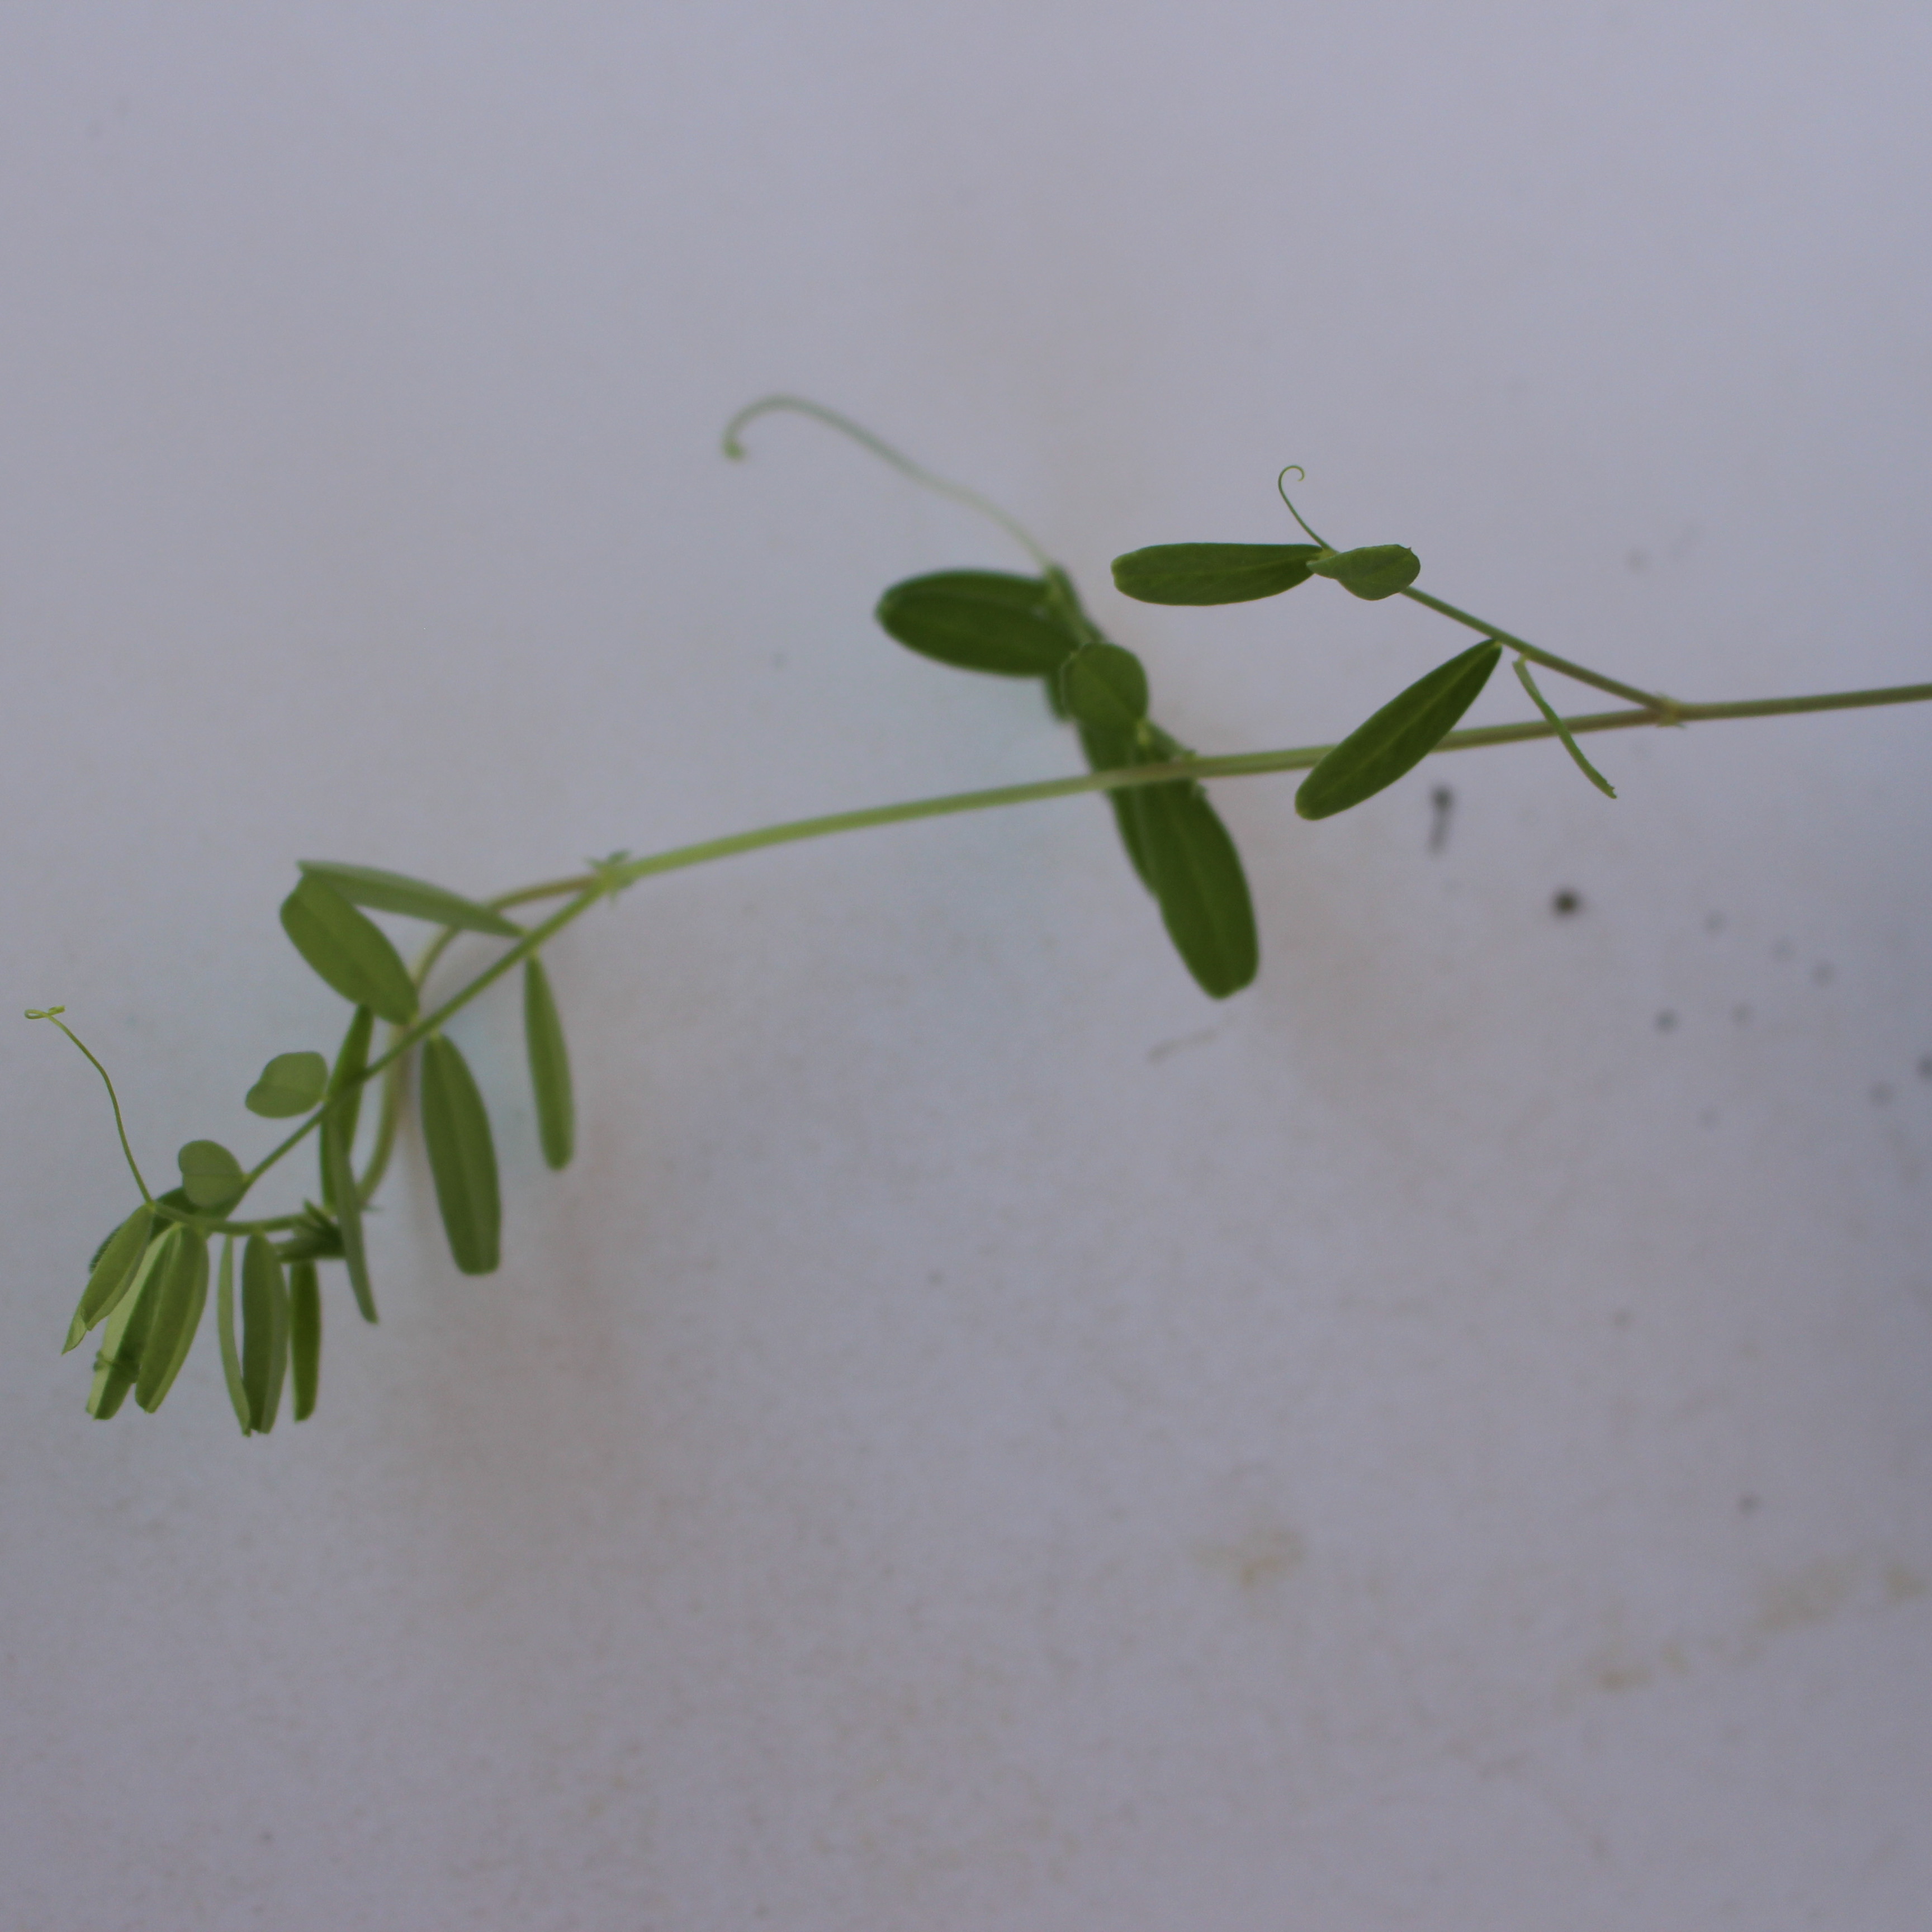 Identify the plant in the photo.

Vicia sativa
